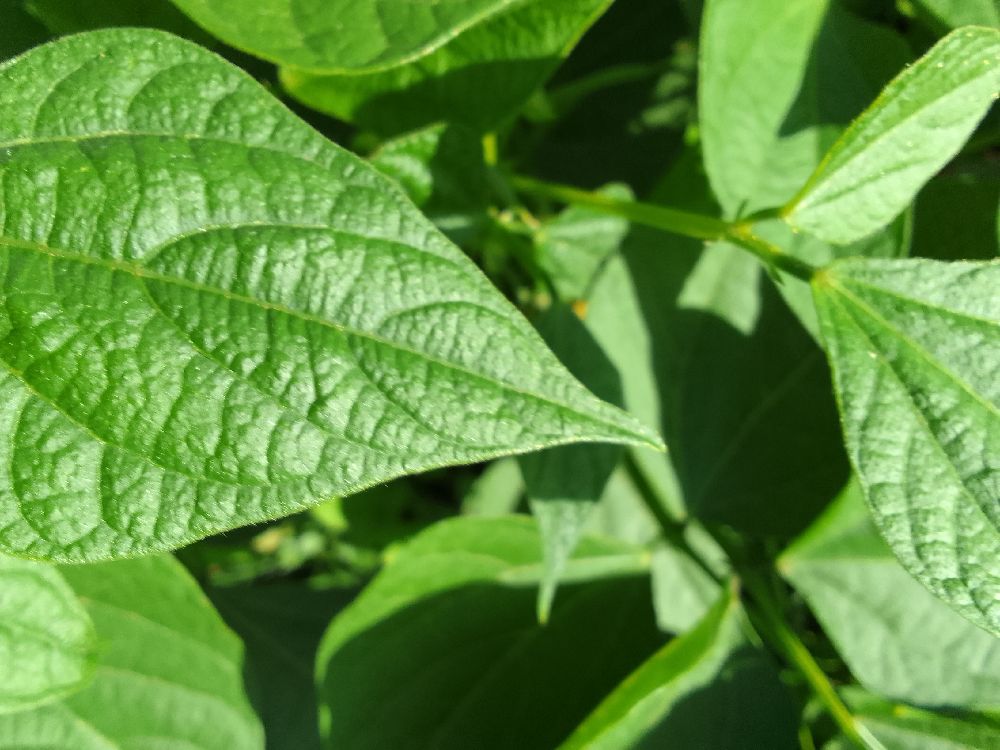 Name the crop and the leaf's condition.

common bean, healthy
